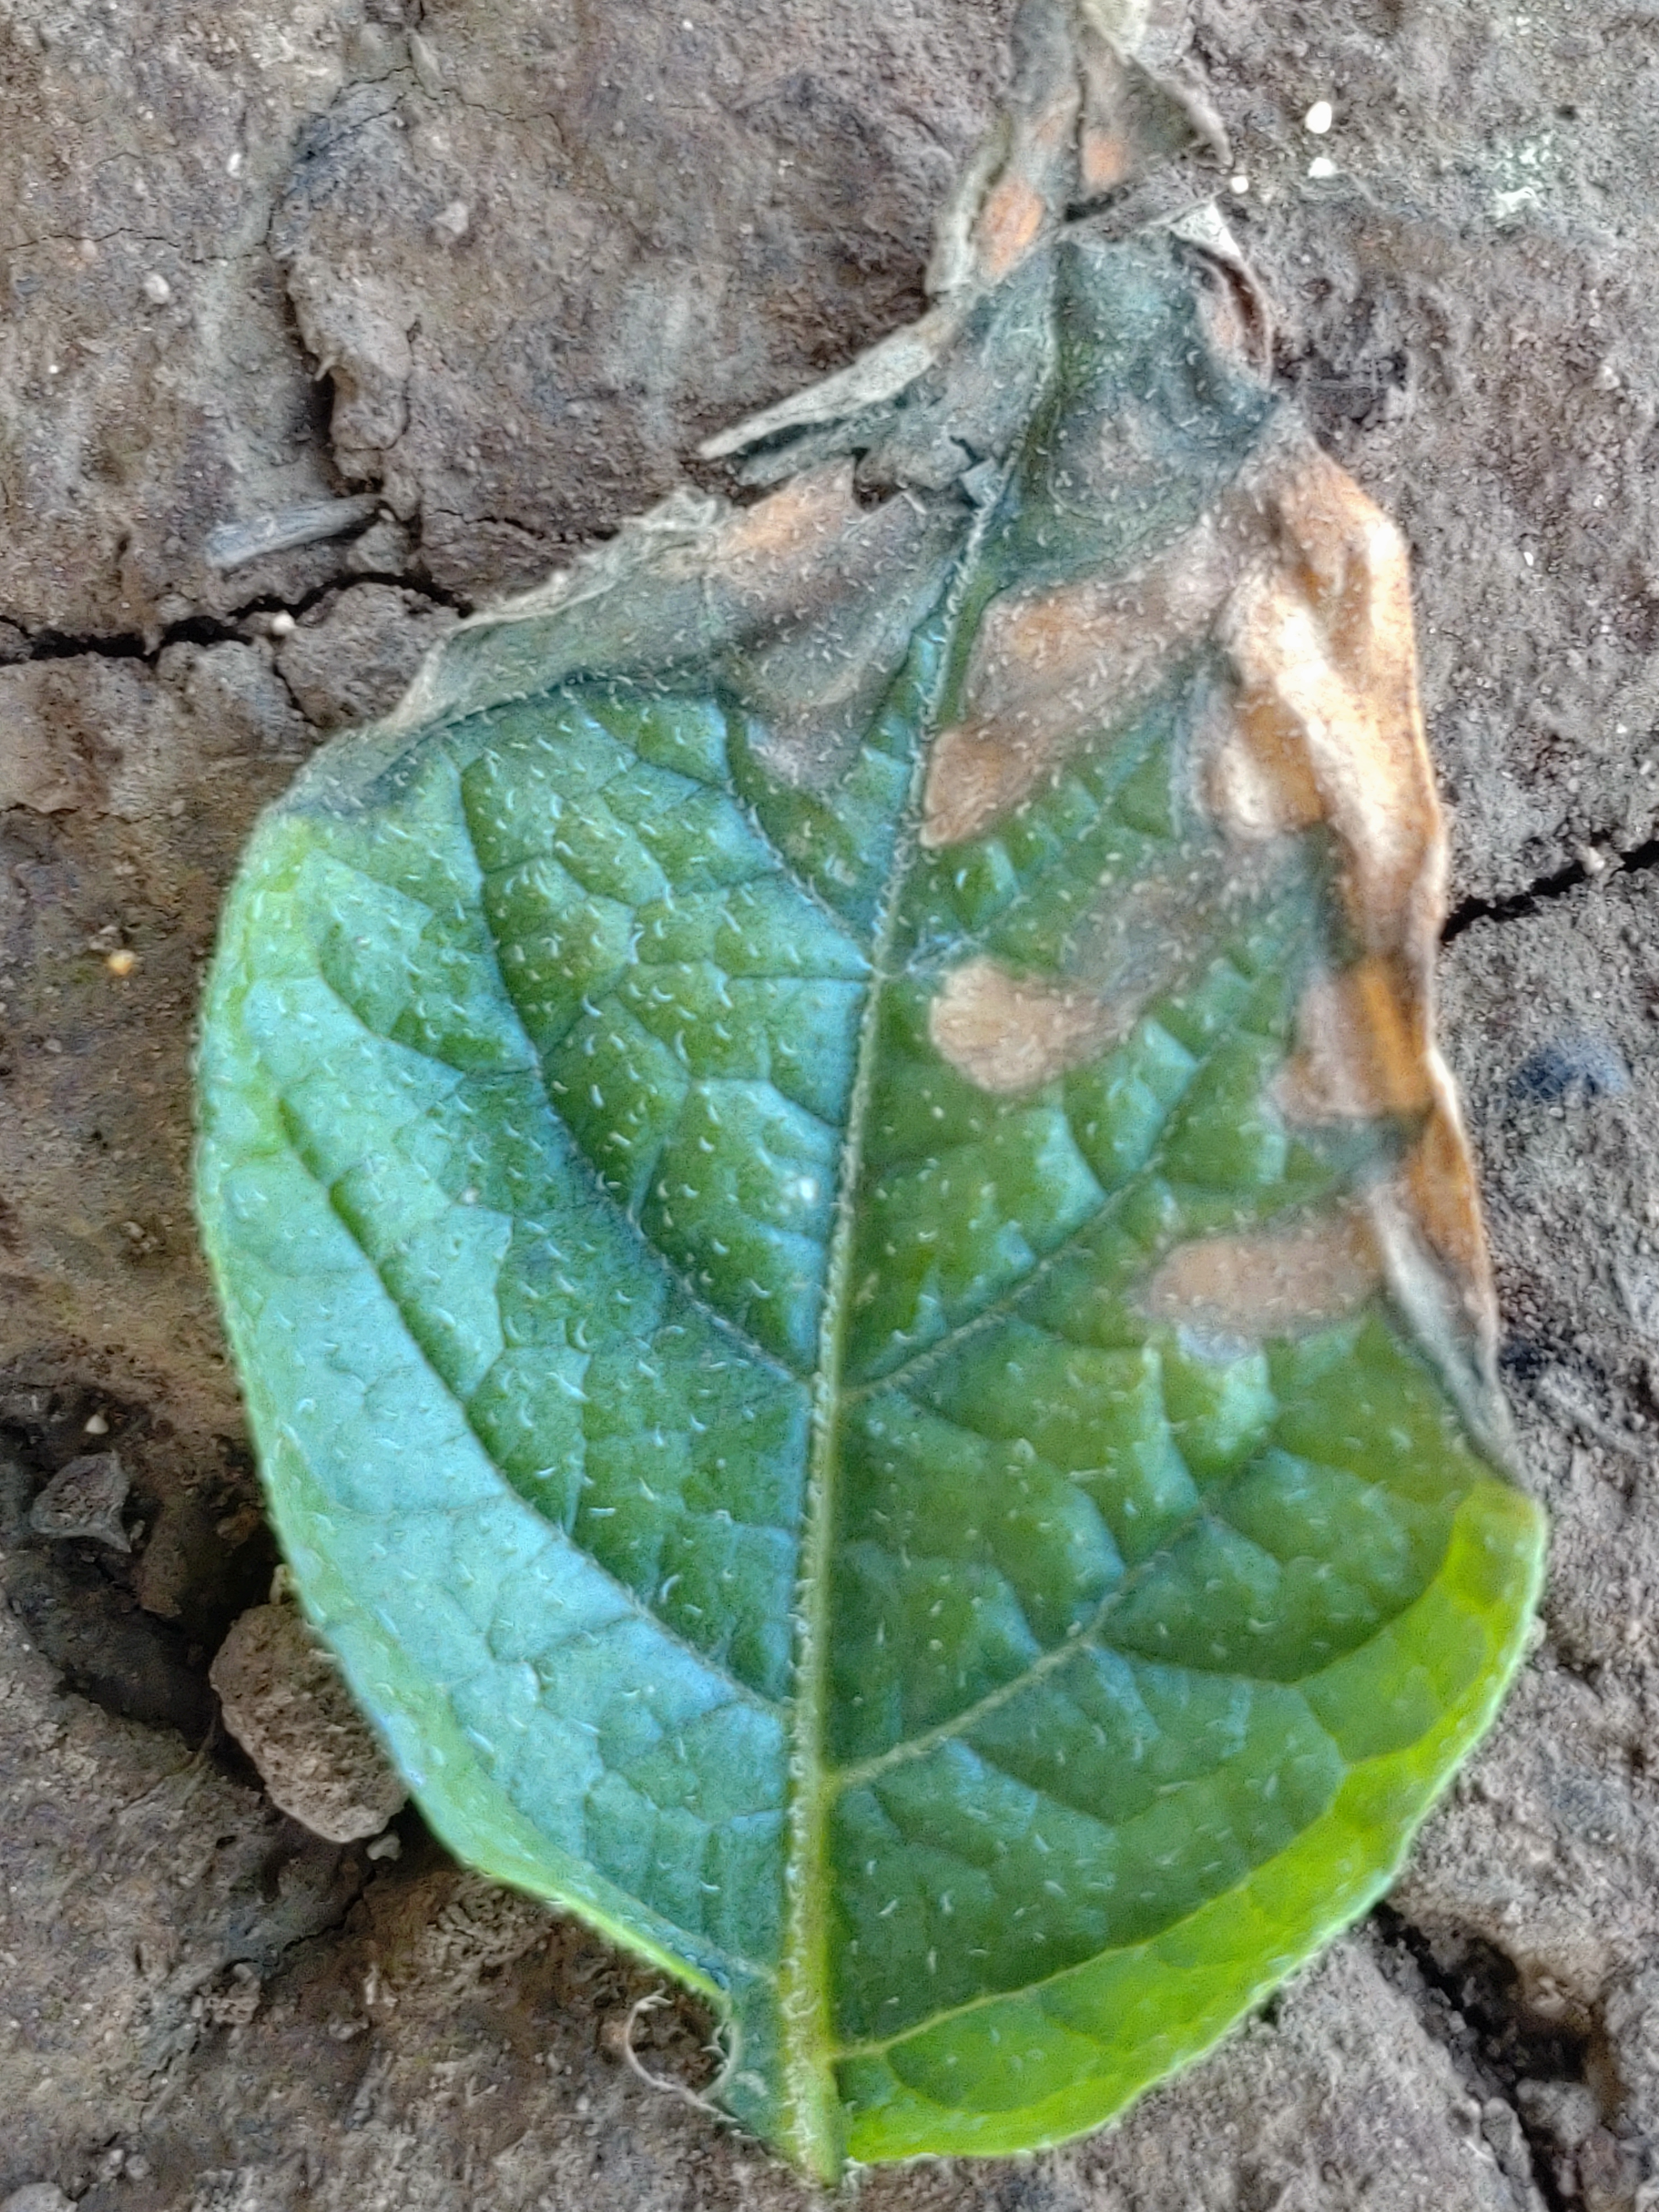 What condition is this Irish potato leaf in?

early blight
